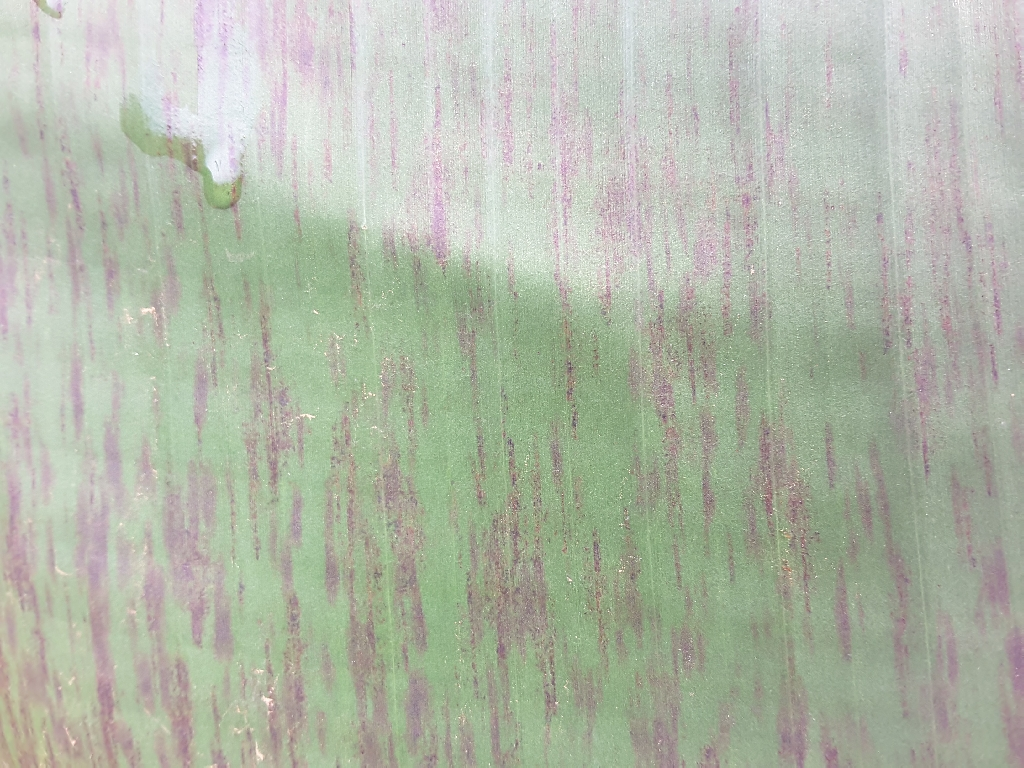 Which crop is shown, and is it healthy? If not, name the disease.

banana, black sigatoka
